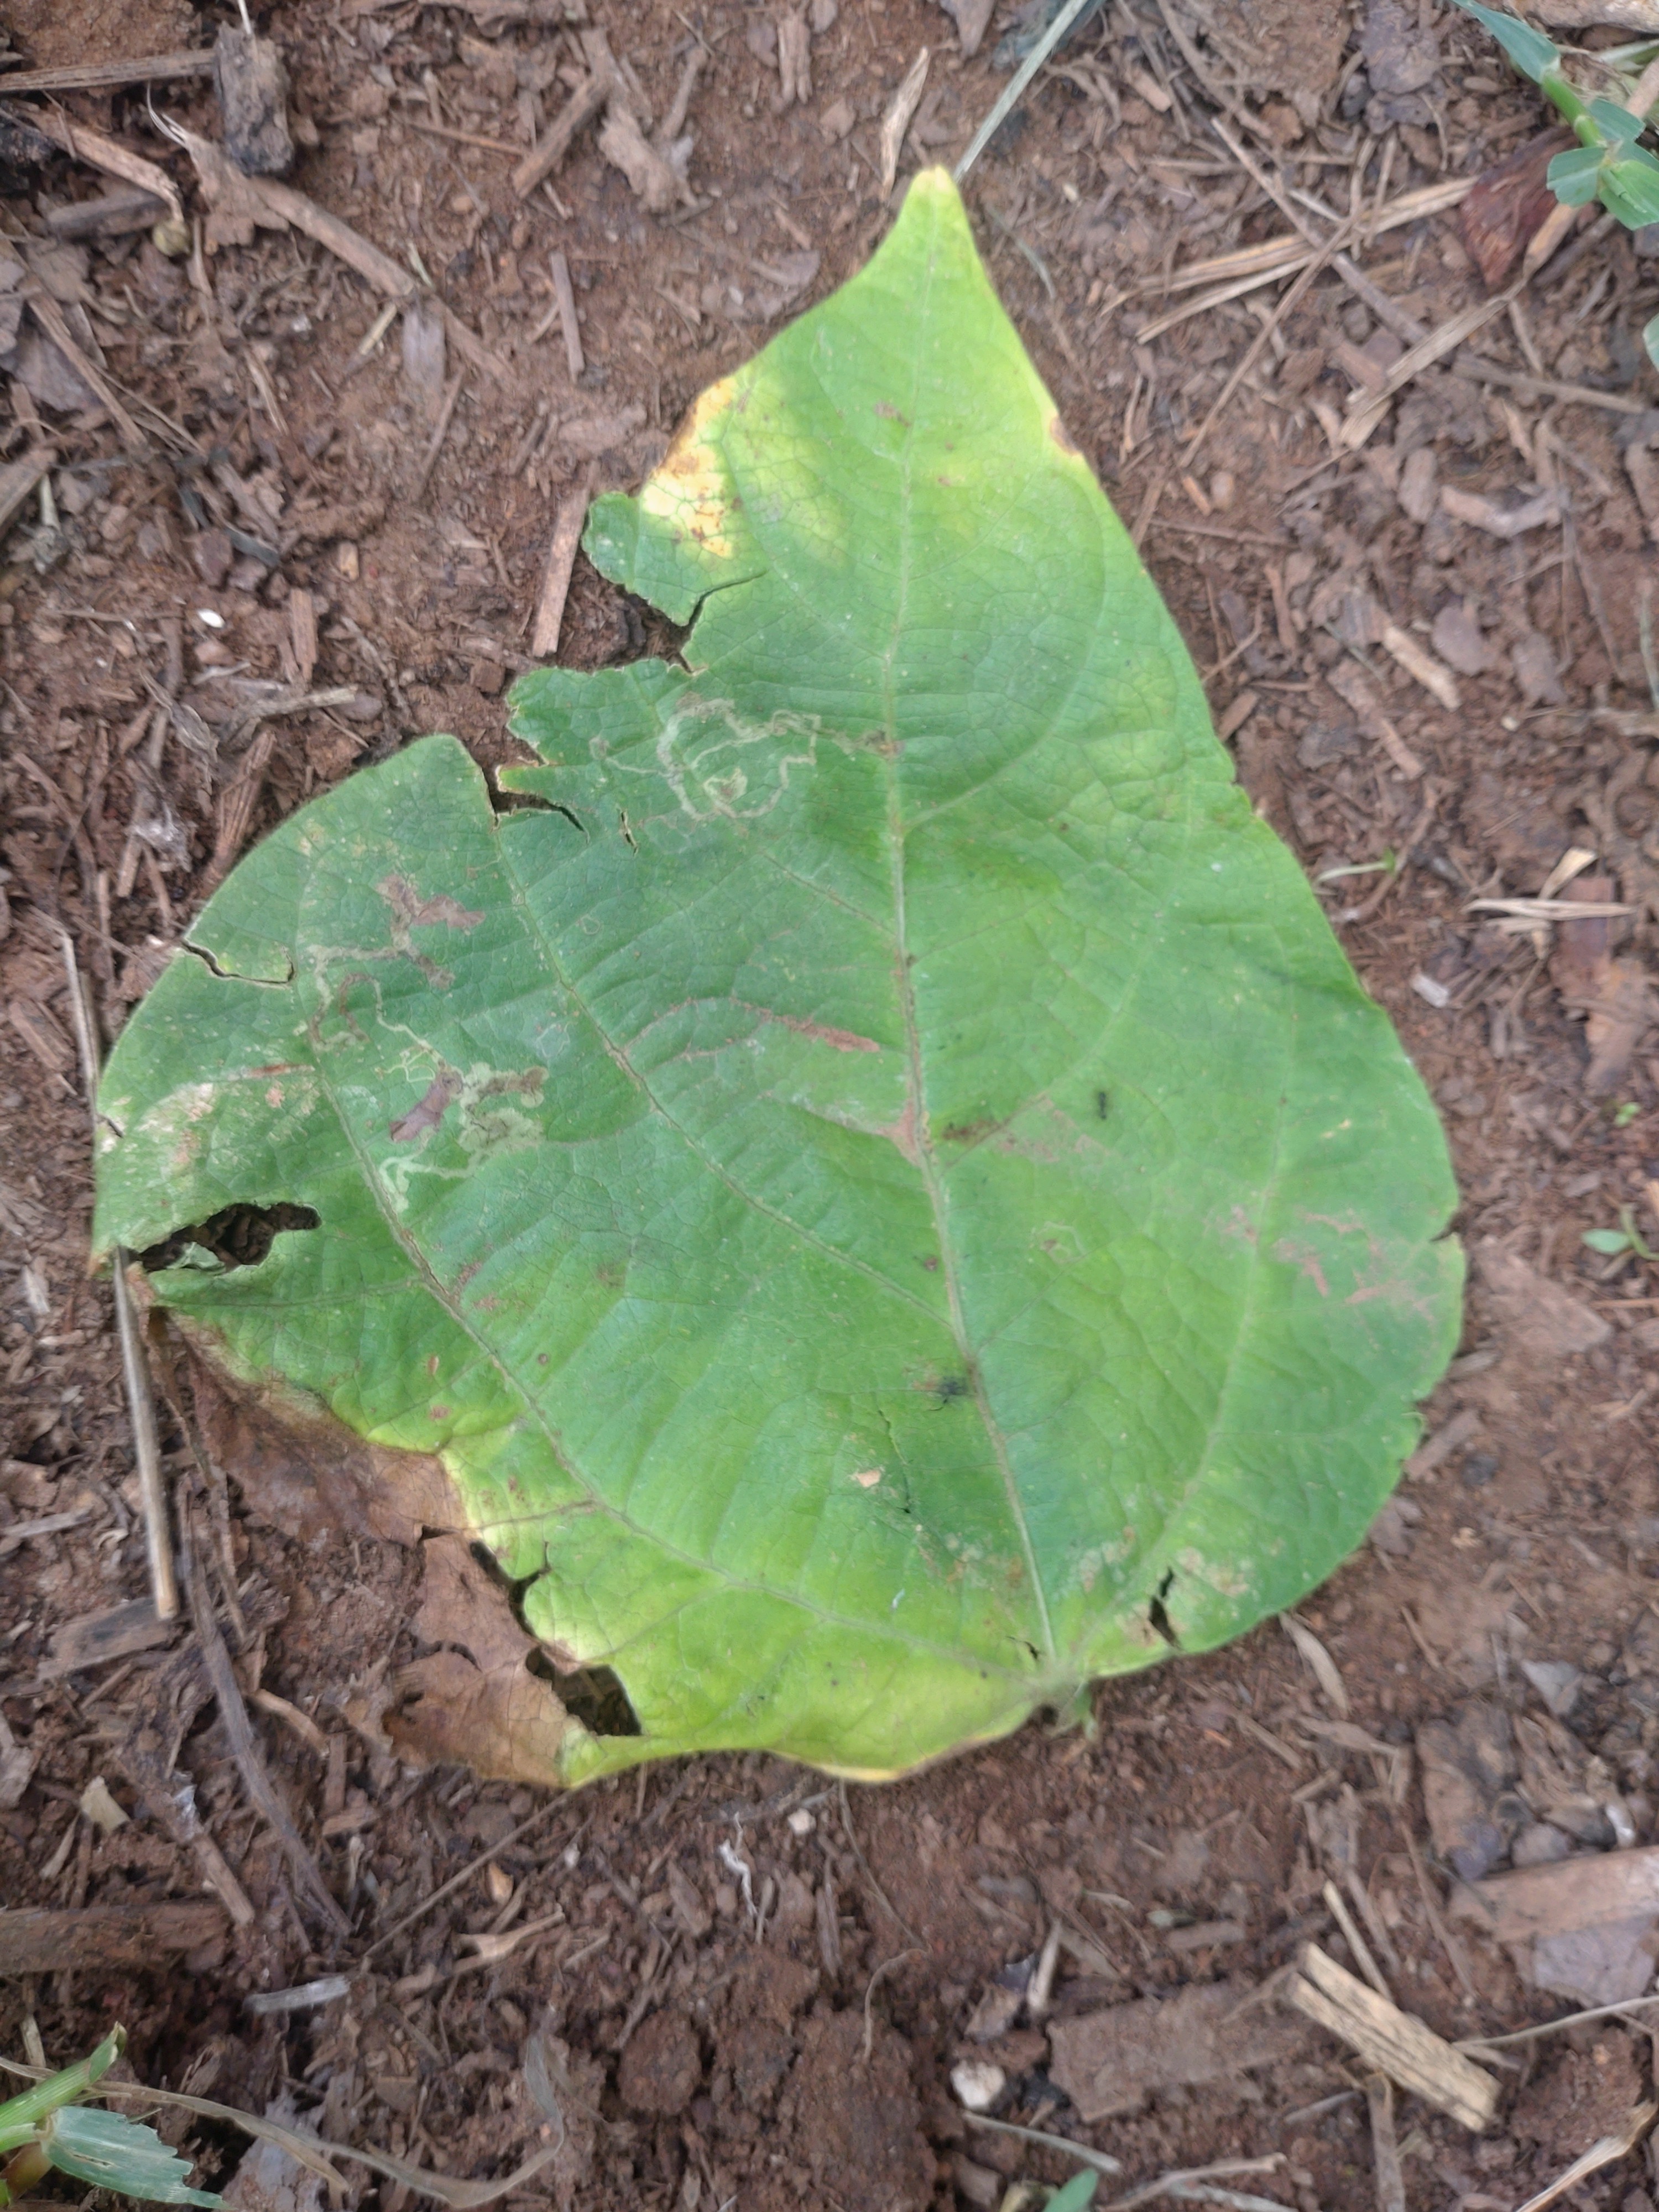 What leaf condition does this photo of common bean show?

anthracnose
